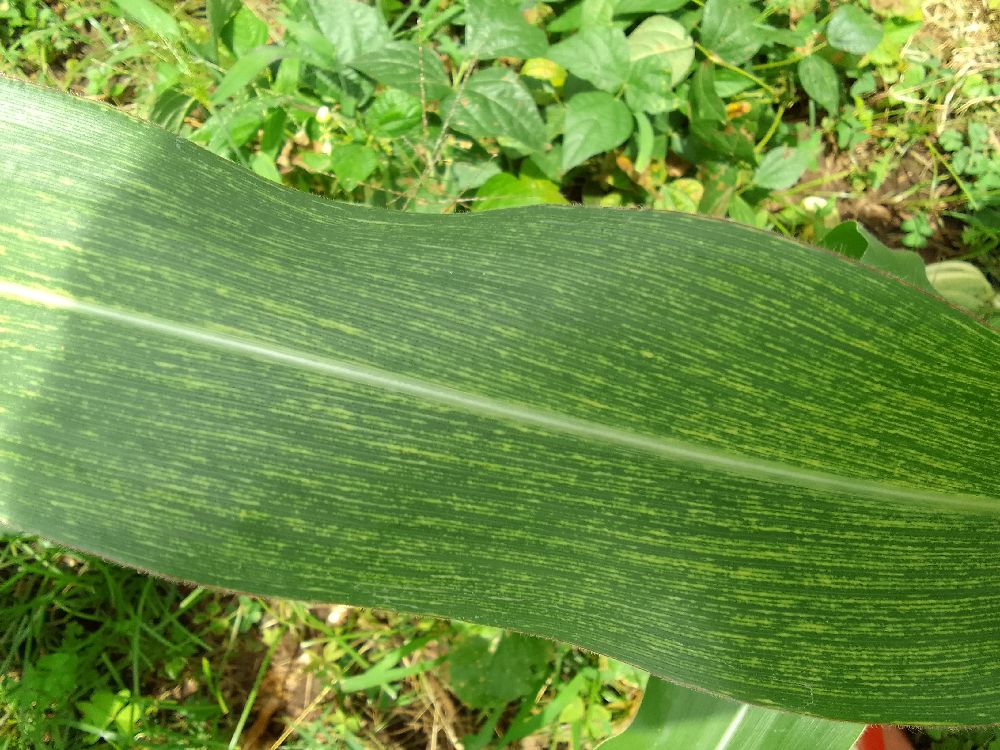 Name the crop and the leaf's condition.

maize, maize streak virus
